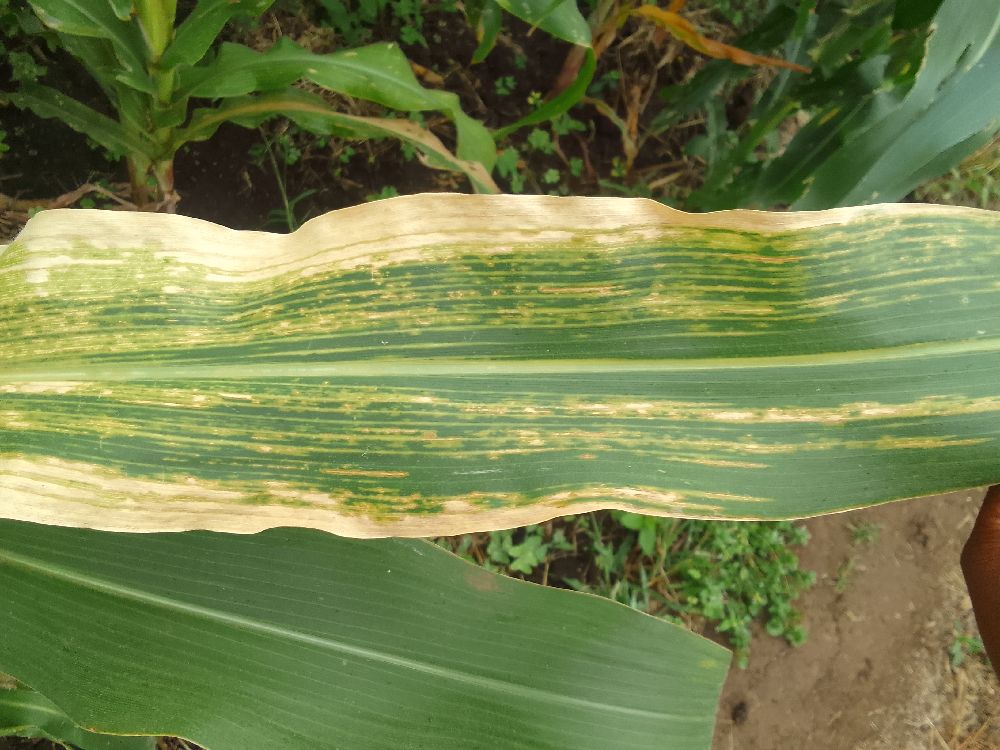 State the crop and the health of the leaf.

maize, maize lethal necrosis
